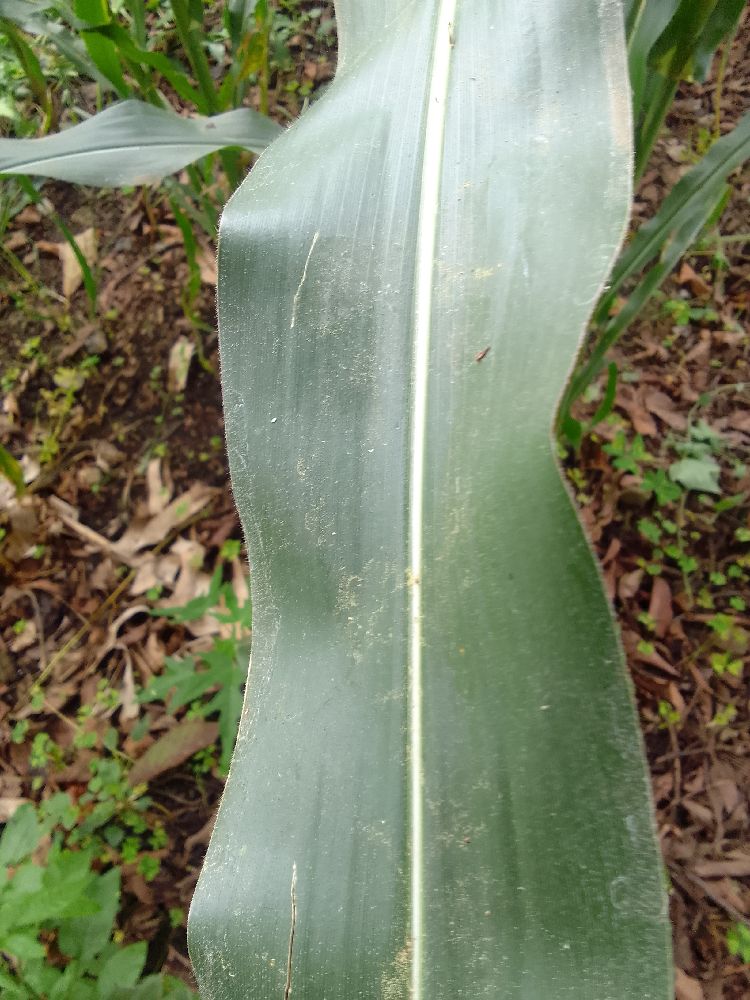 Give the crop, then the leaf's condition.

maize, healthy
